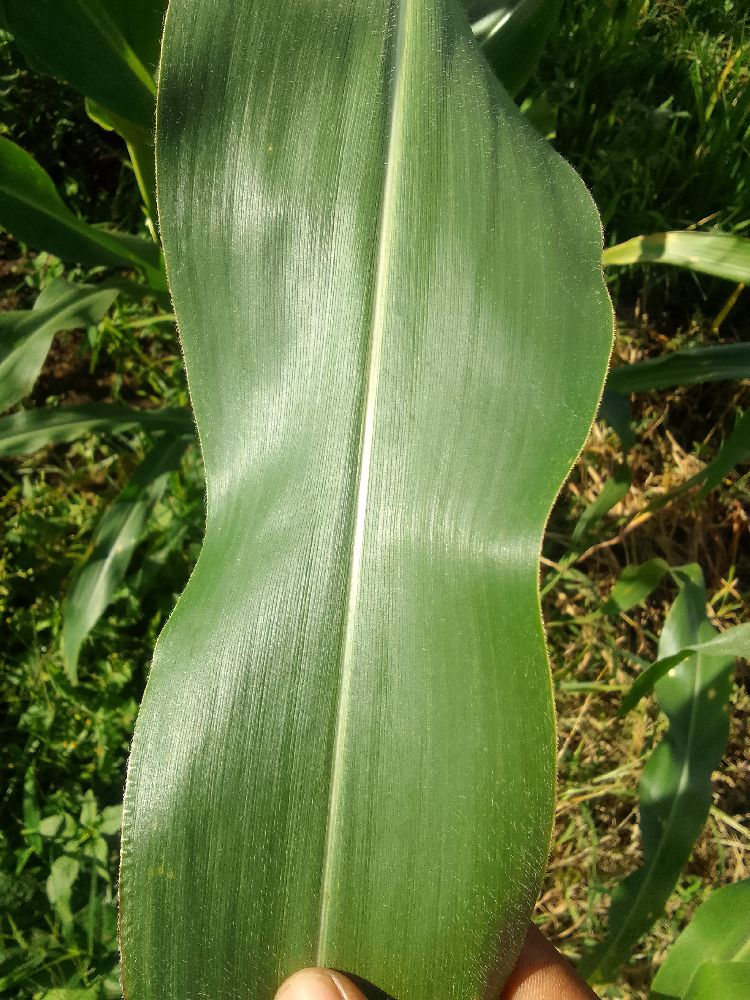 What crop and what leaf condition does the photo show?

maize, healthy
